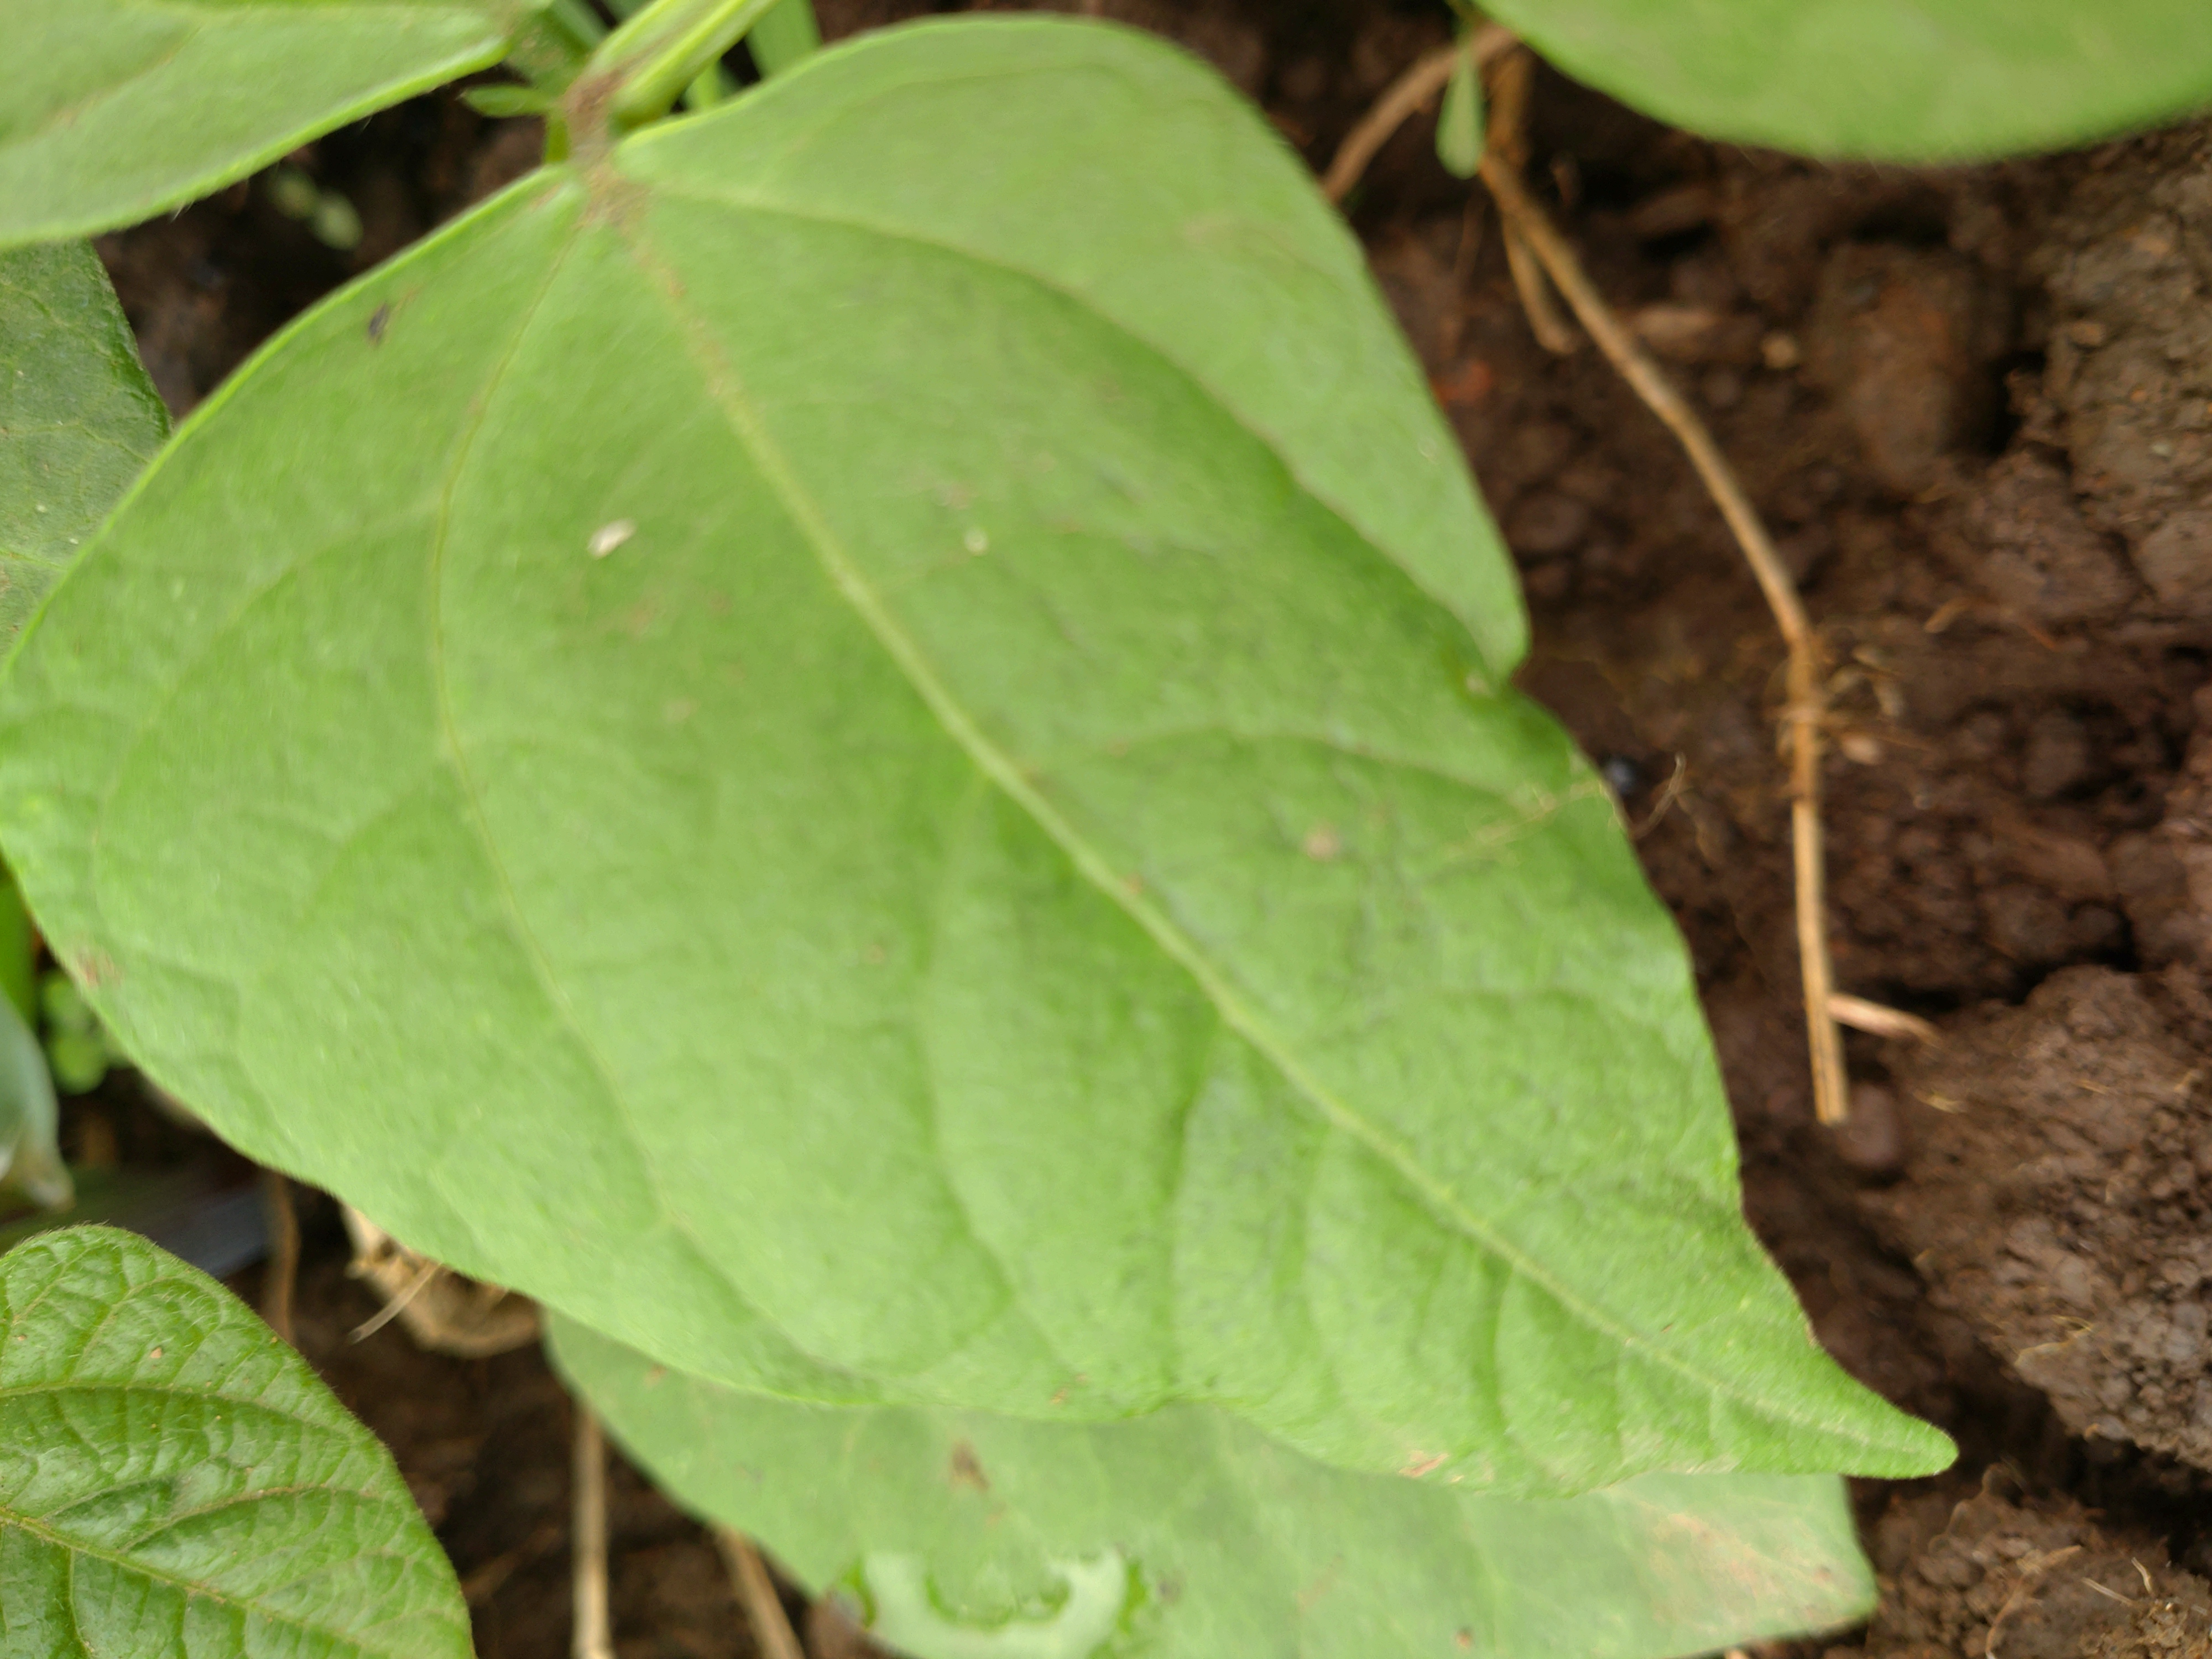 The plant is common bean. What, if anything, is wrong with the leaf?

healthy
